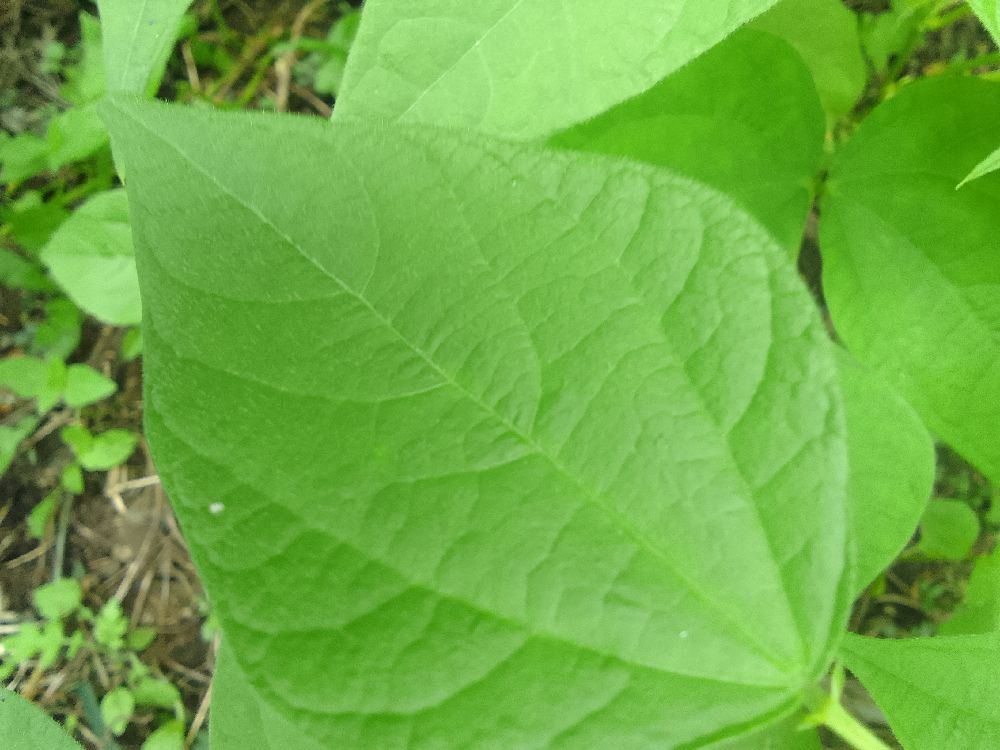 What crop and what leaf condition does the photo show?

common bean, healthy
